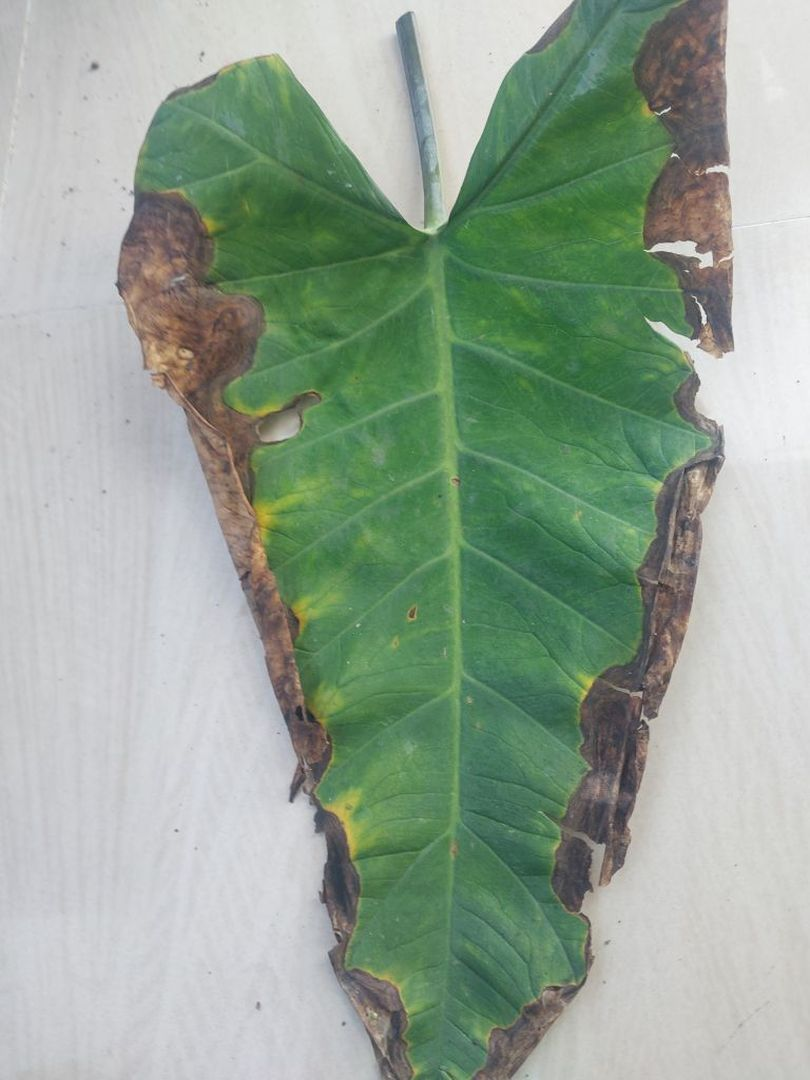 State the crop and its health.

taro, leaf blight
